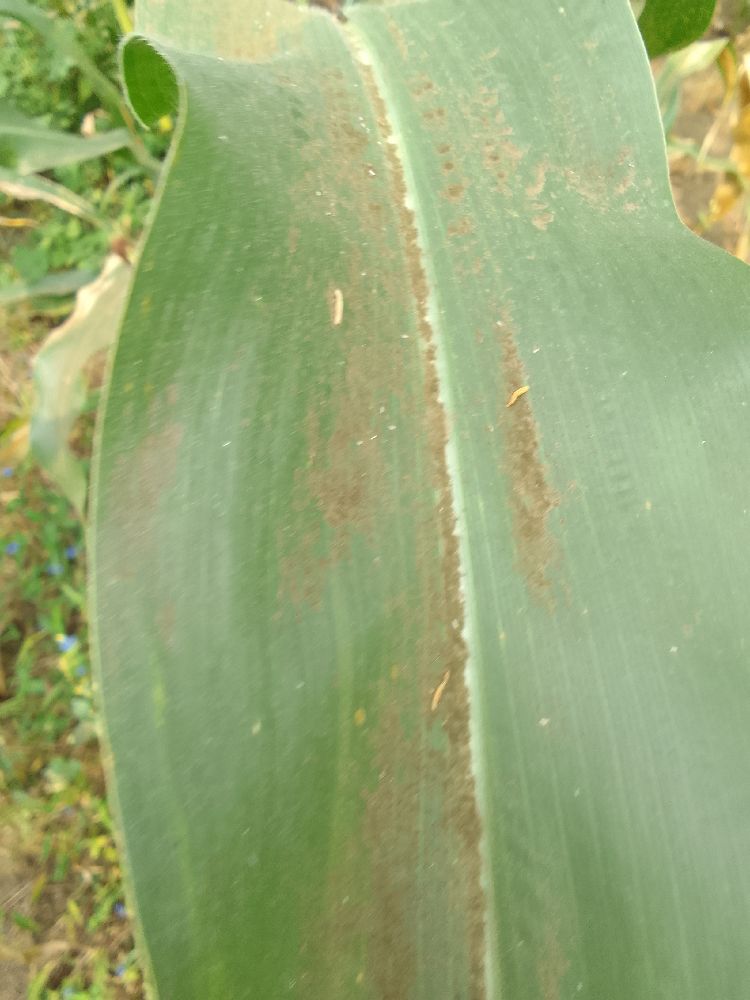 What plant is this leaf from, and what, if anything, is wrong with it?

maize, healthy
